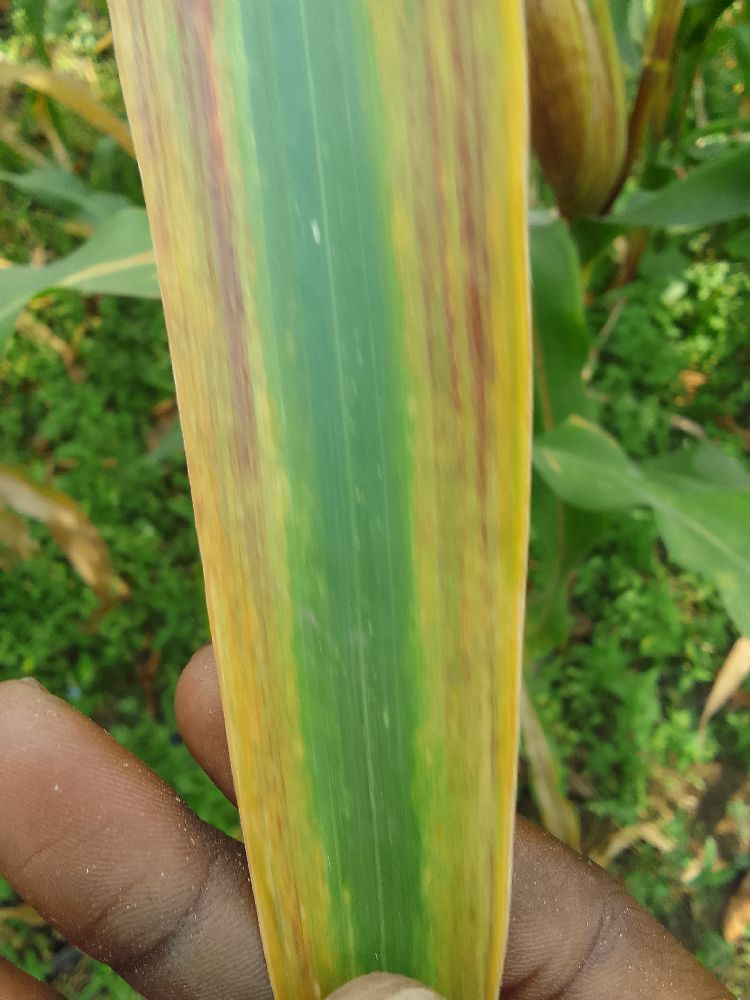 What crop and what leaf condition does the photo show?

maize, maize lethal necrosis
